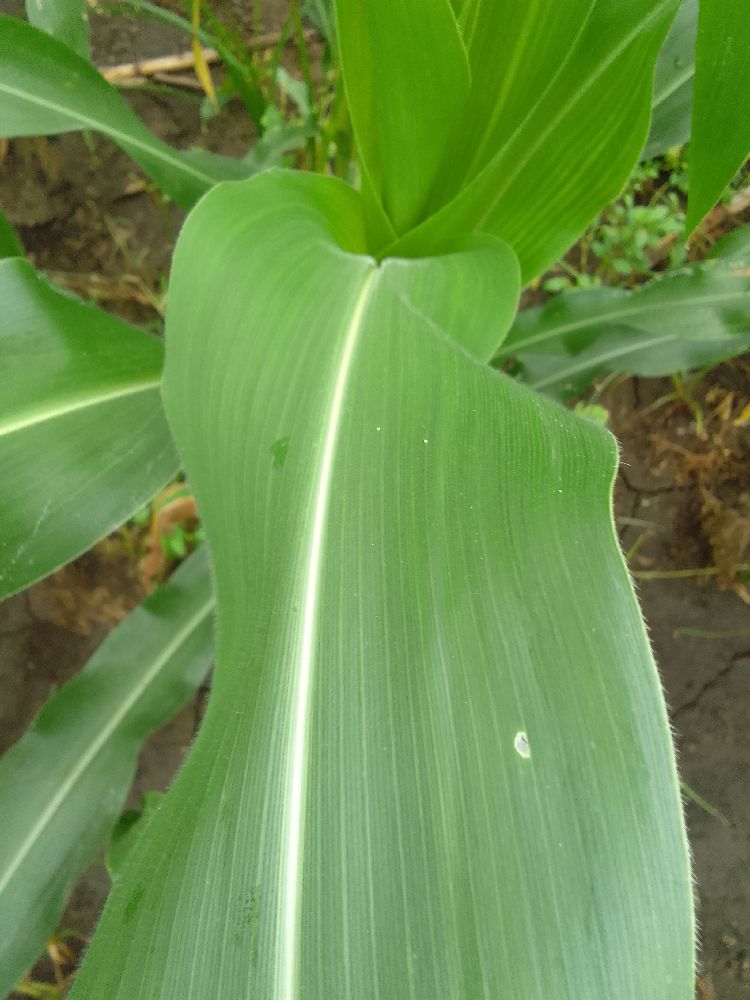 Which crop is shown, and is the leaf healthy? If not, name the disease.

maize, healthy
